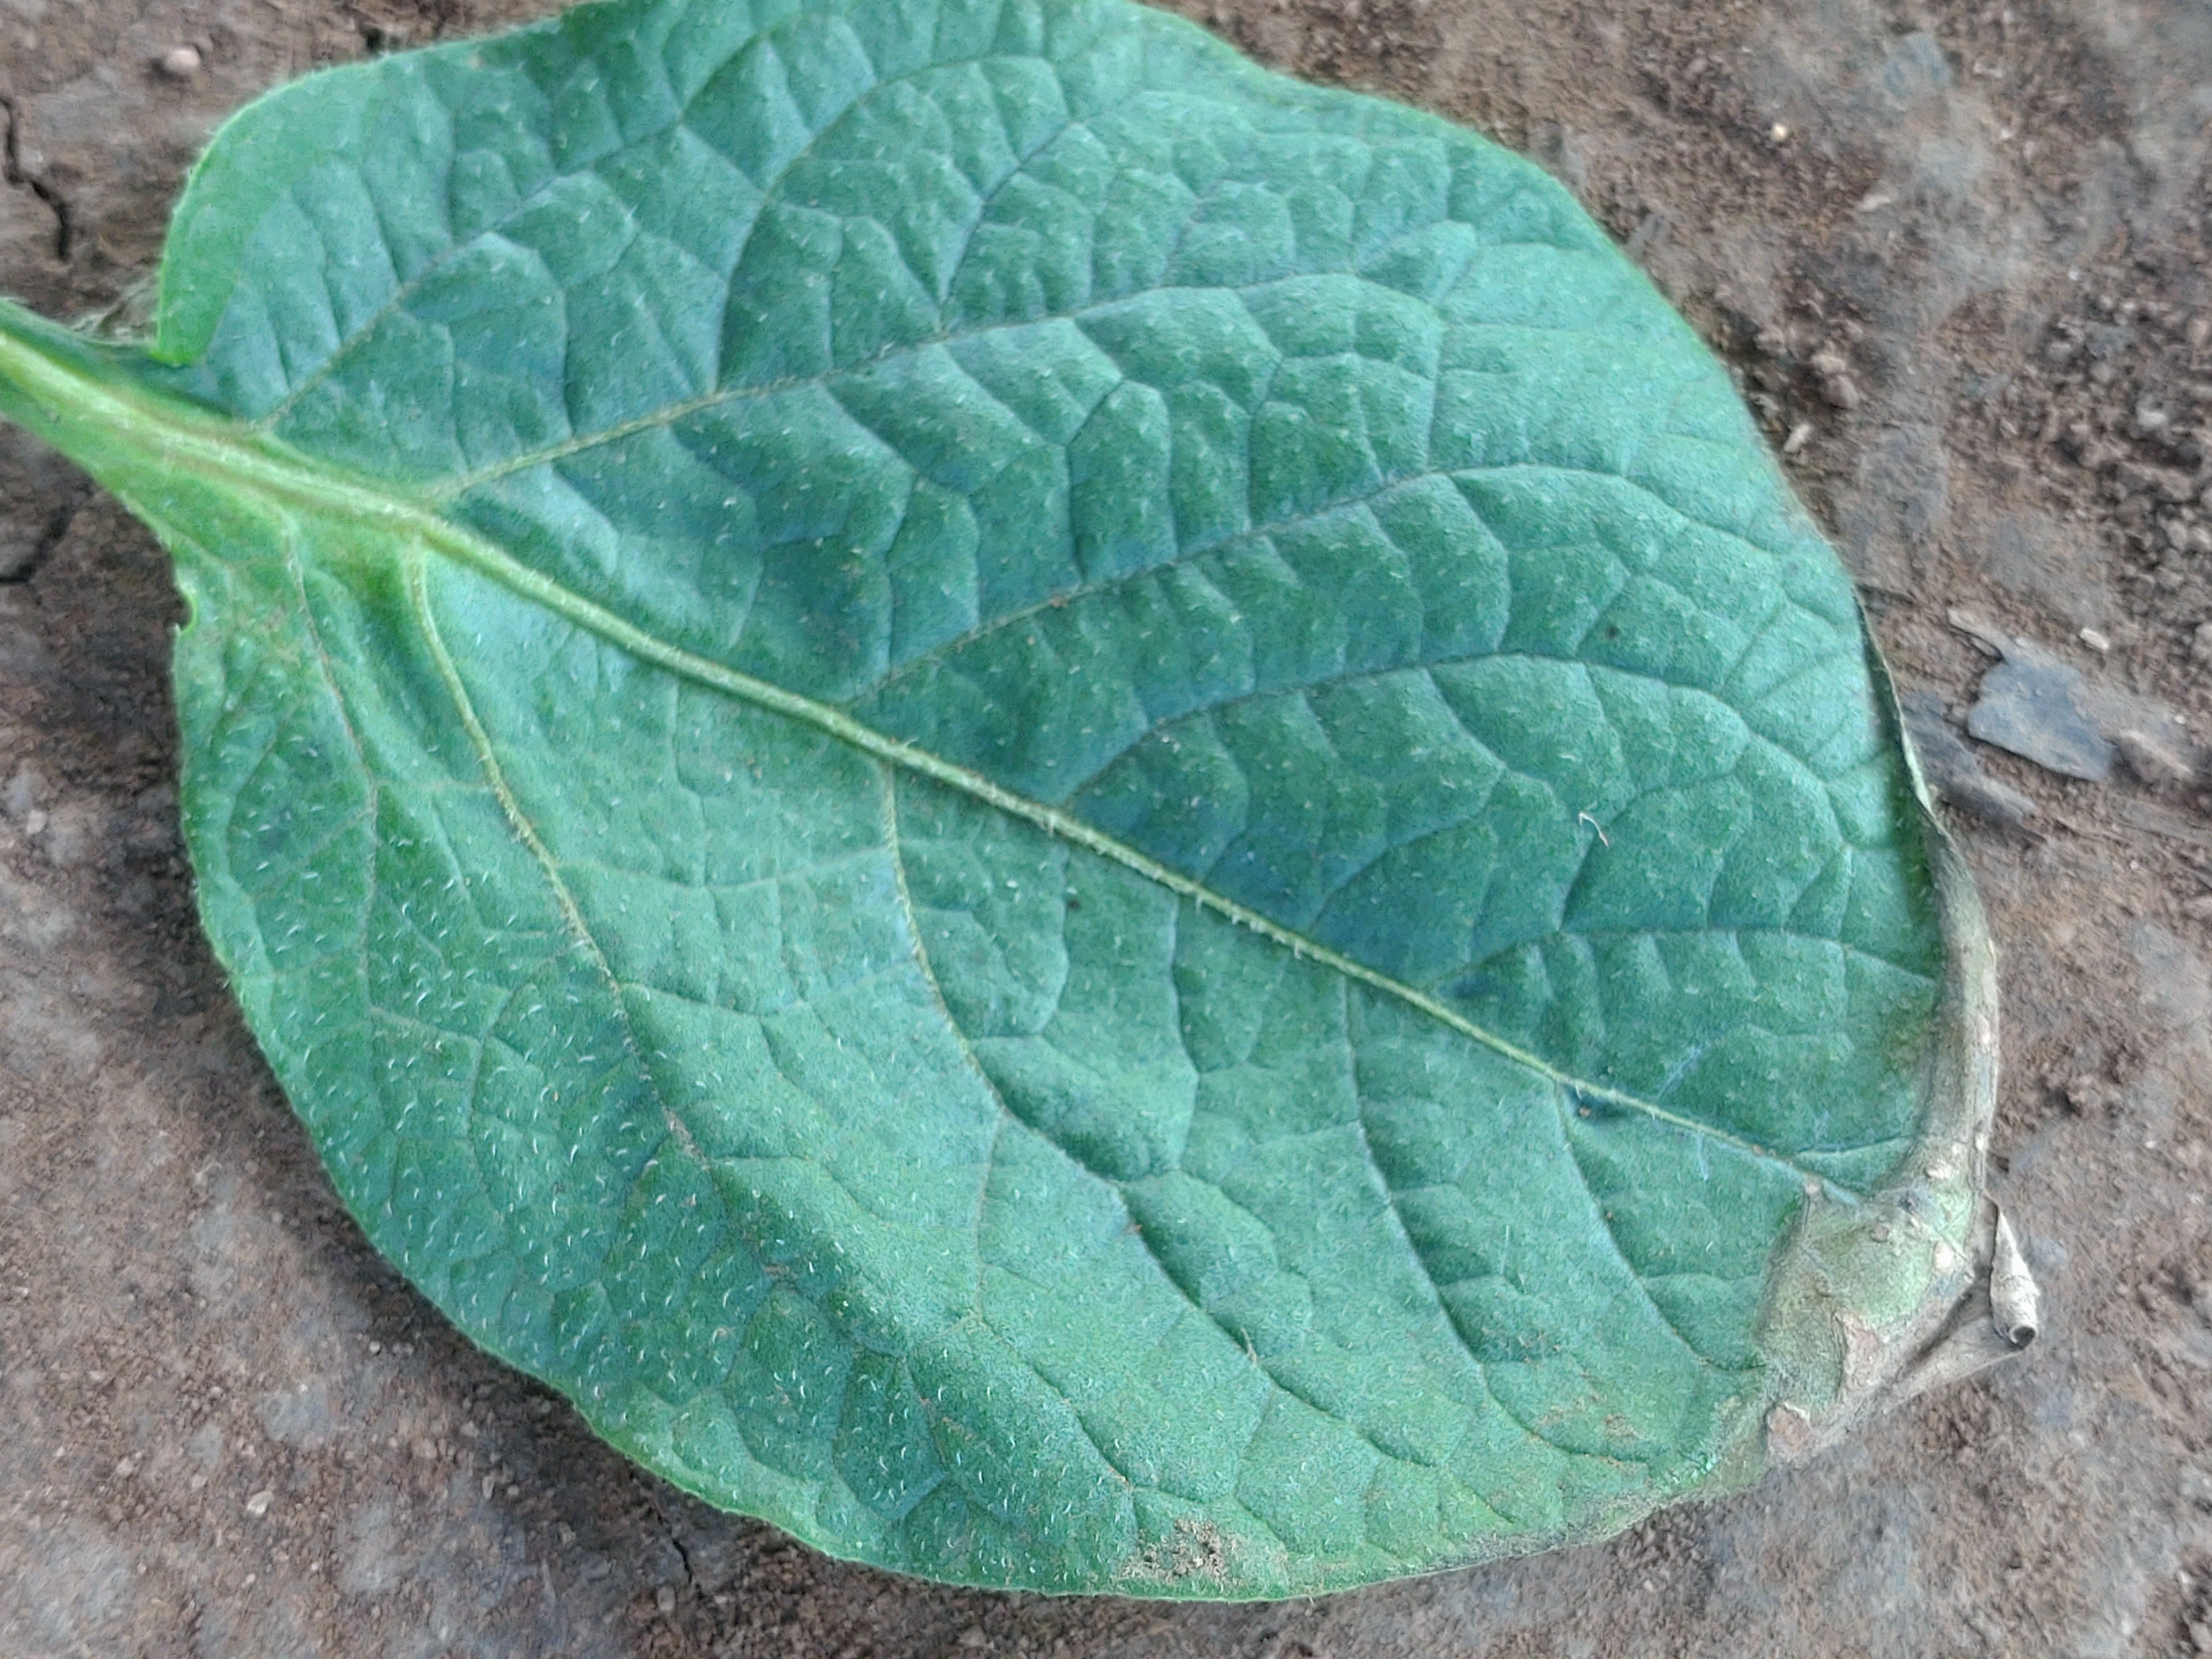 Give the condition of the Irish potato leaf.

early blight
